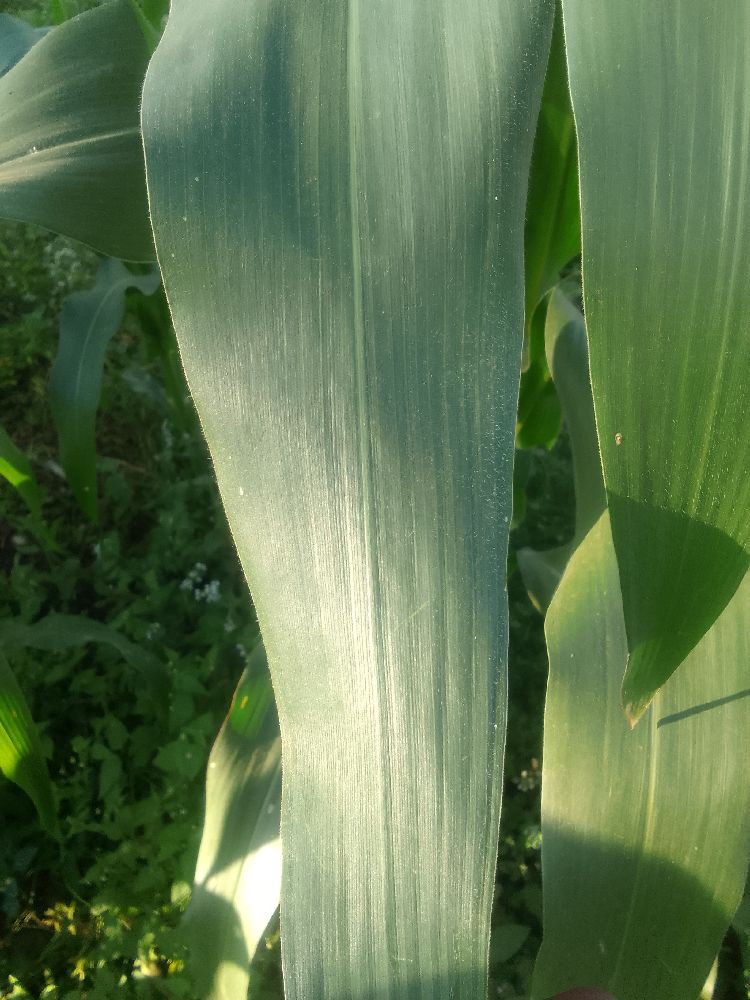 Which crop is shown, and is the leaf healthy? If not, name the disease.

maize, healthy
